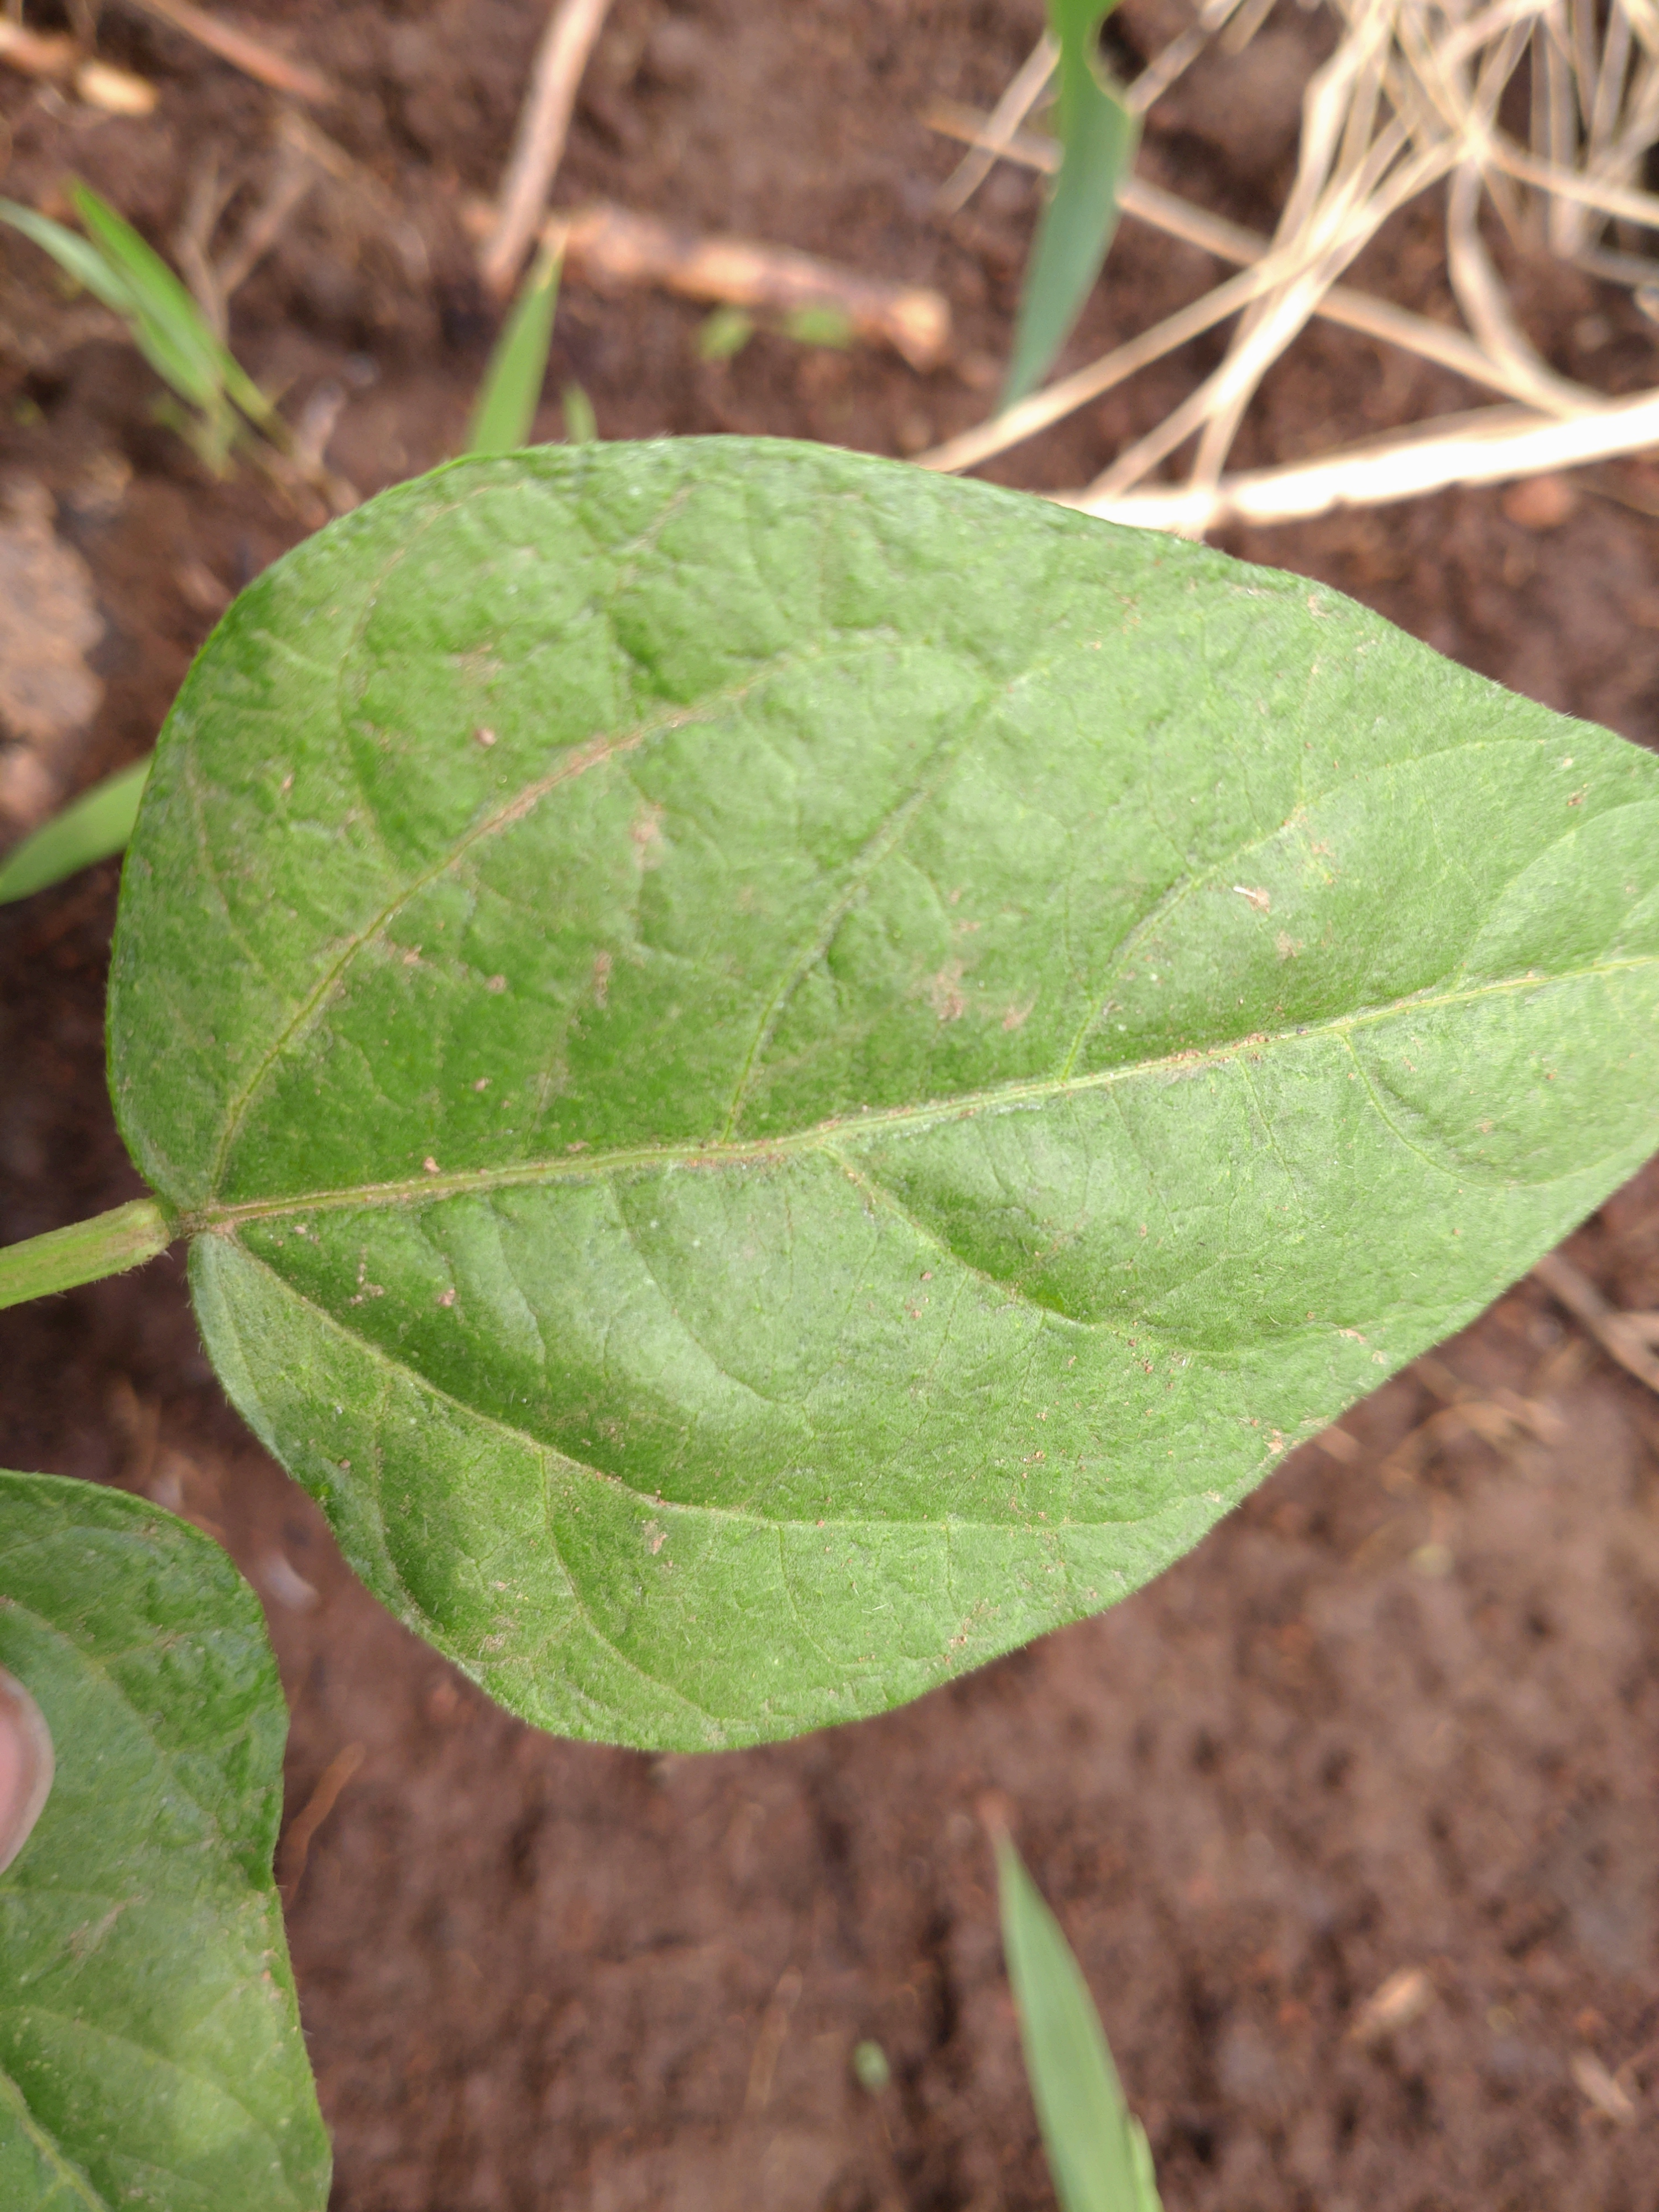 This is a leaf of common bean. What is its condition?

healthy
